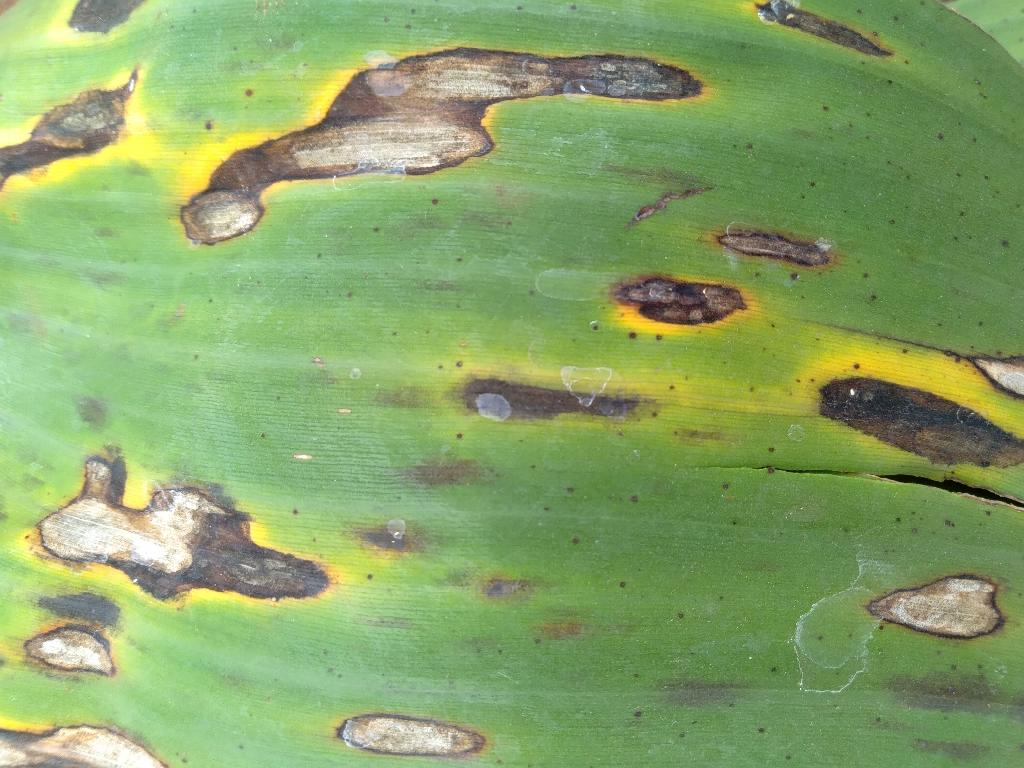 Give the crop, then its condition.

banana, black sigatoka
